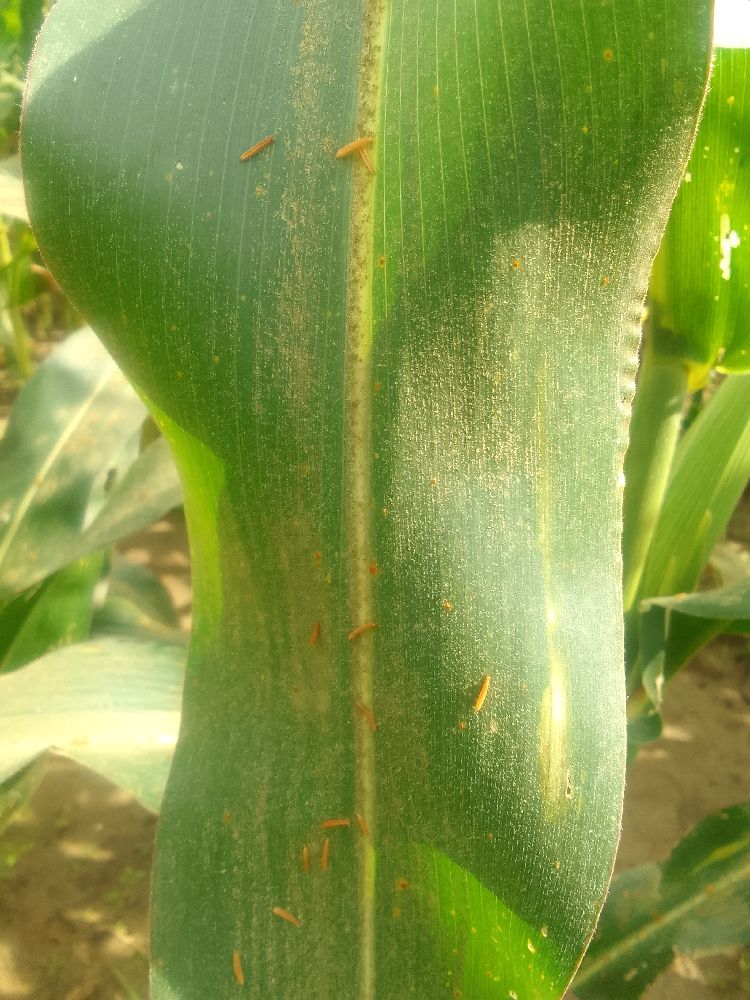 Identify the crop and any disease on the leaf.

maize, healthy
